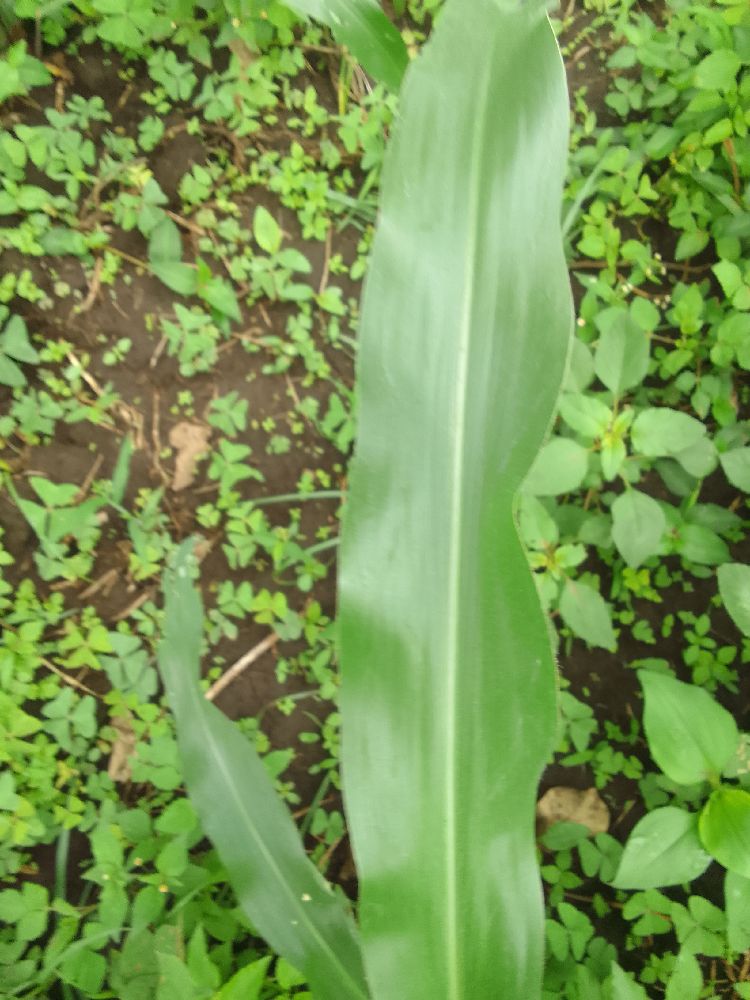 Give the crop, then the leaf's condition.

maize, healthy
